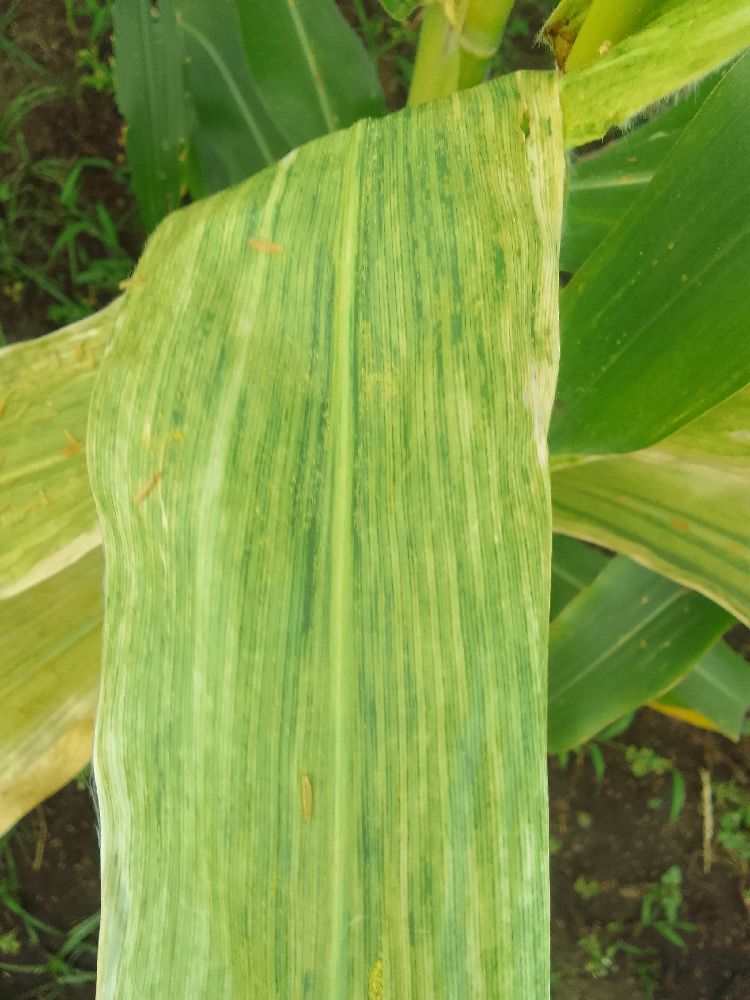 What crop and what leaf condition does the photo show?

maize, maize lethal necrosis
